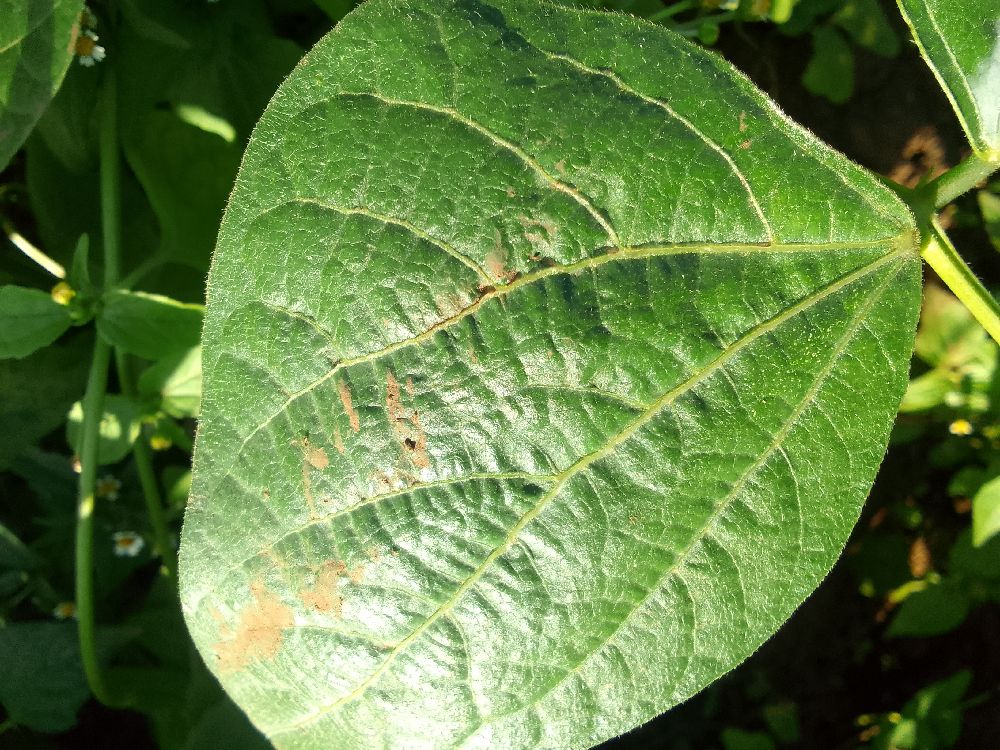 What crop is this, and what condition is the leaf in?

common bean, healthy
